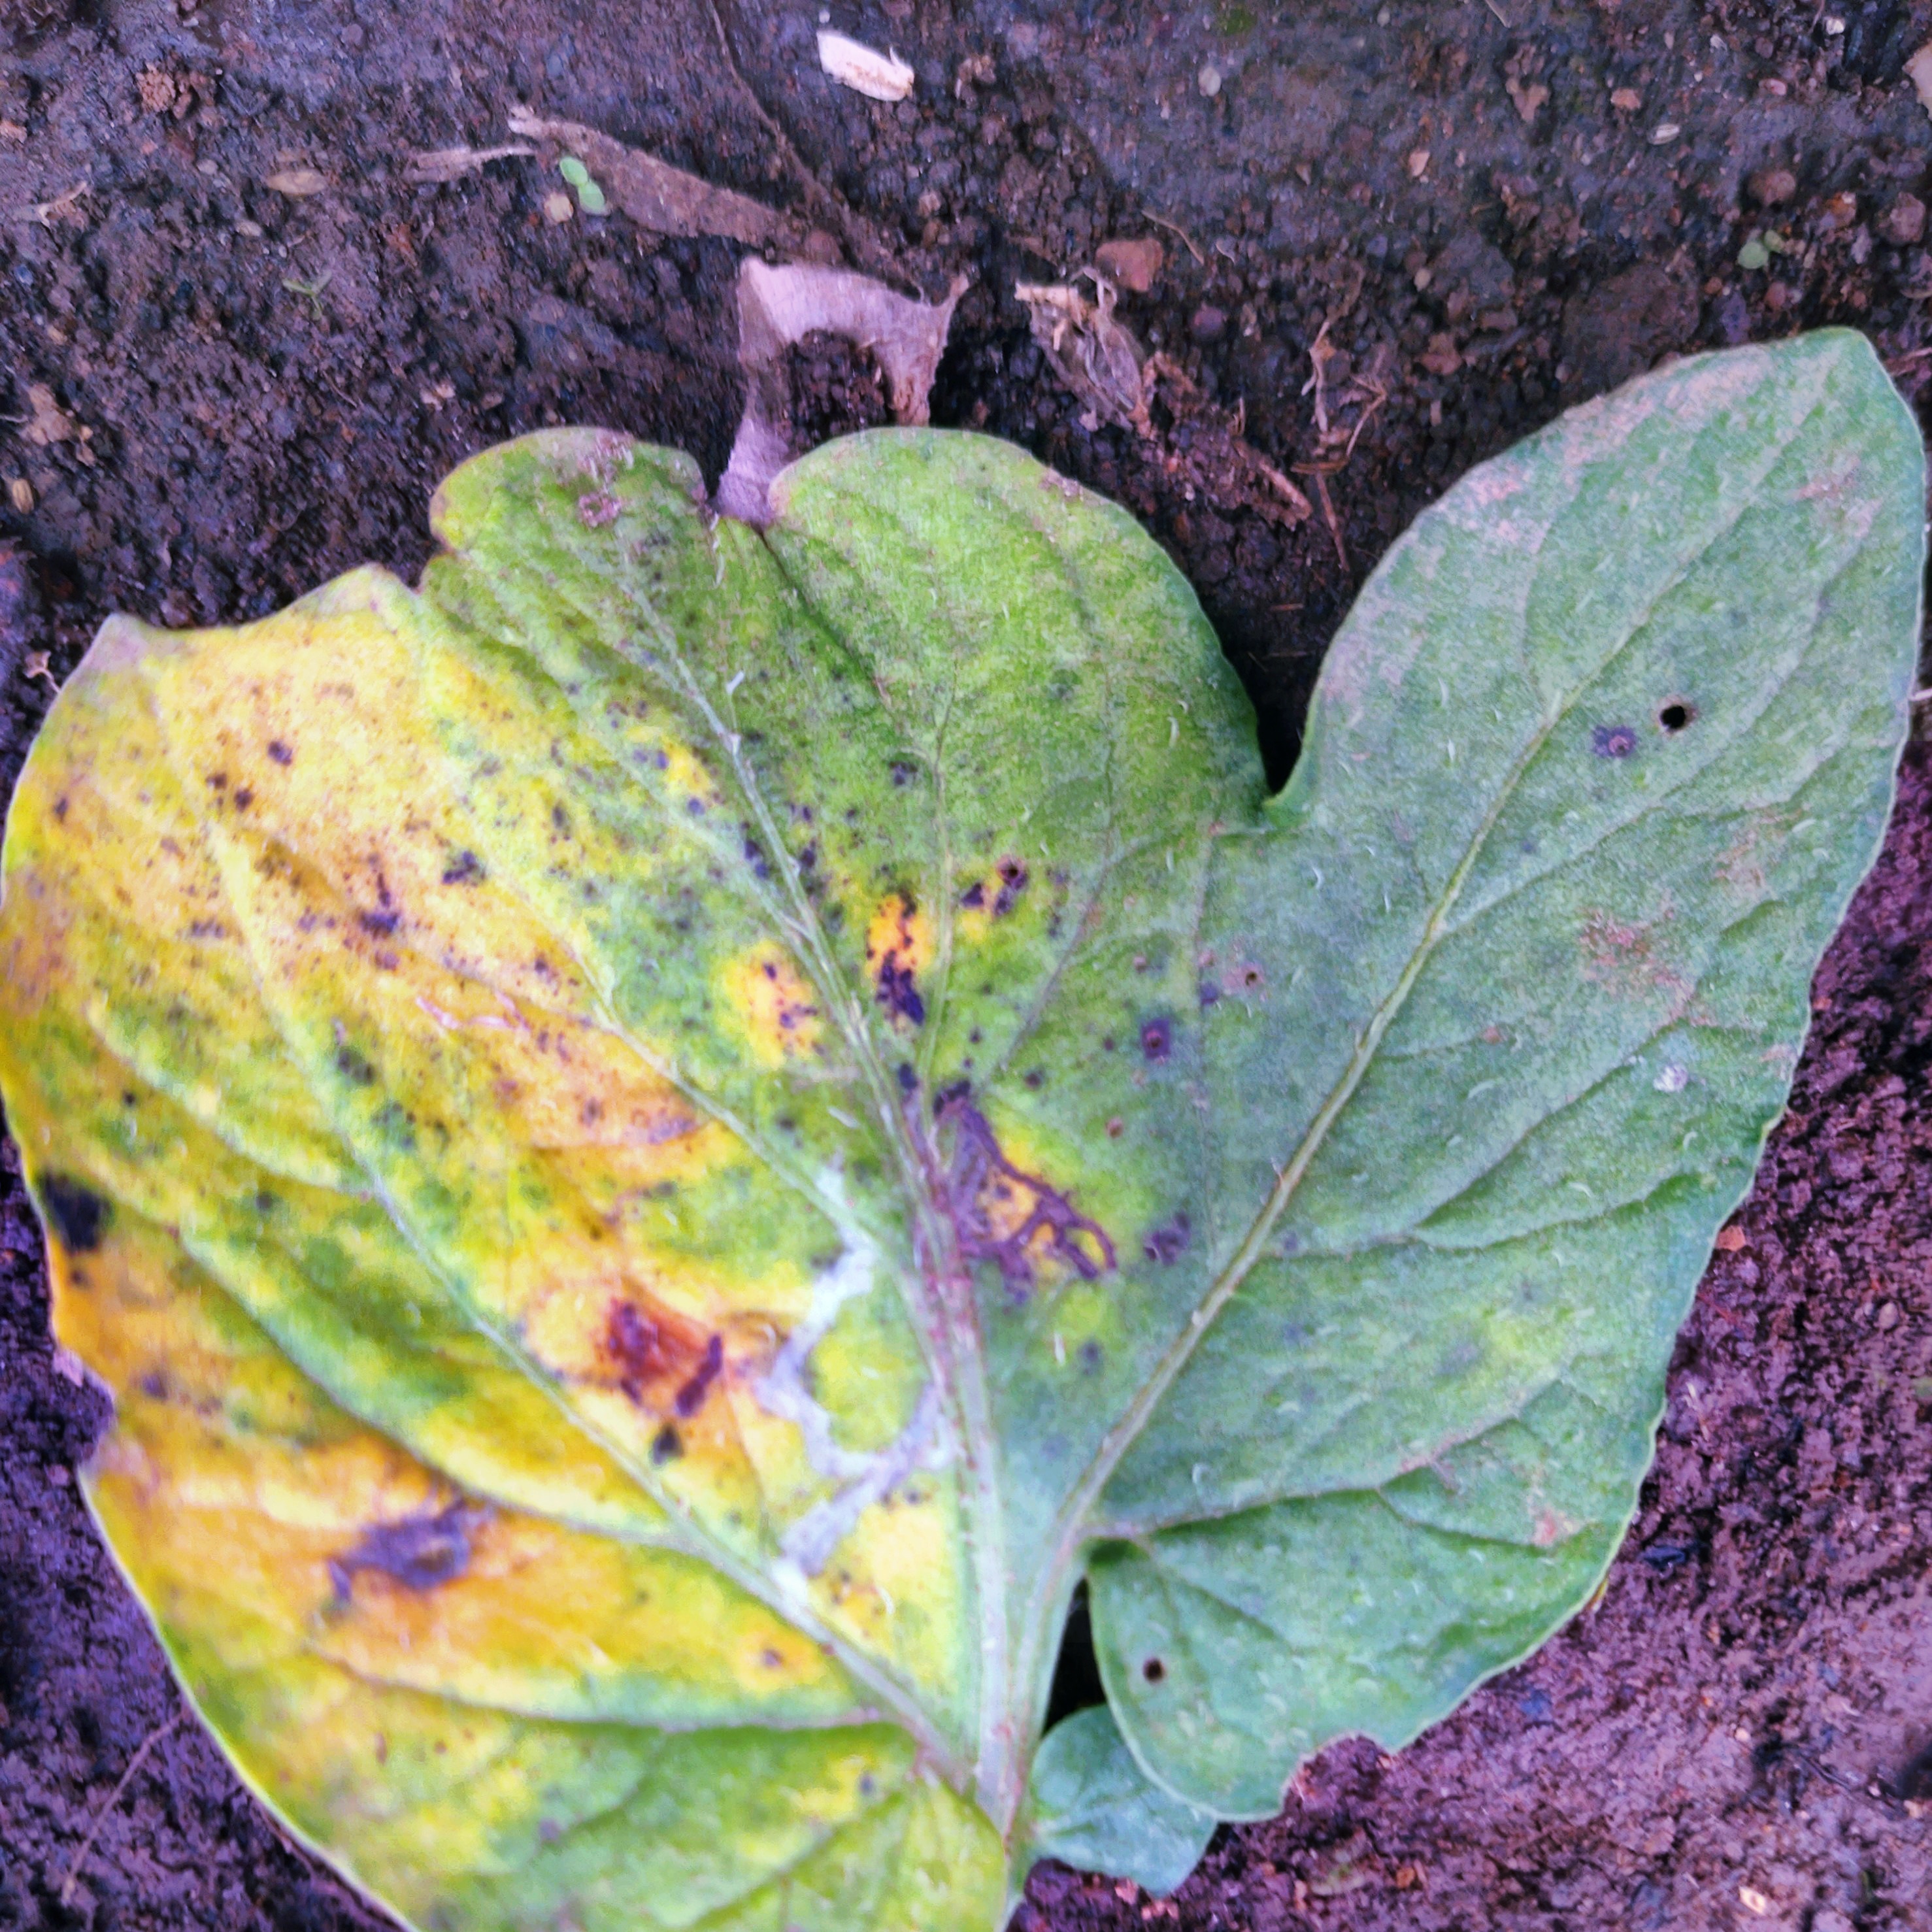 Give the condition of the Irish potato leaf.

late blight
